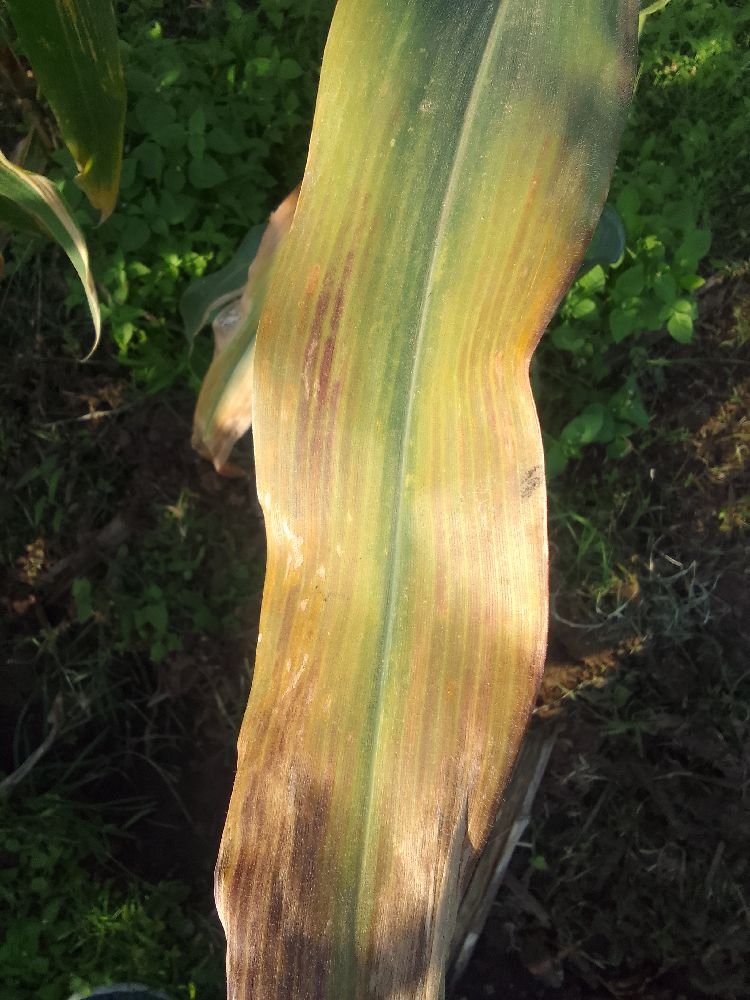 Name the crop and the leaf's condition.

maize, maize lethal necrosis
